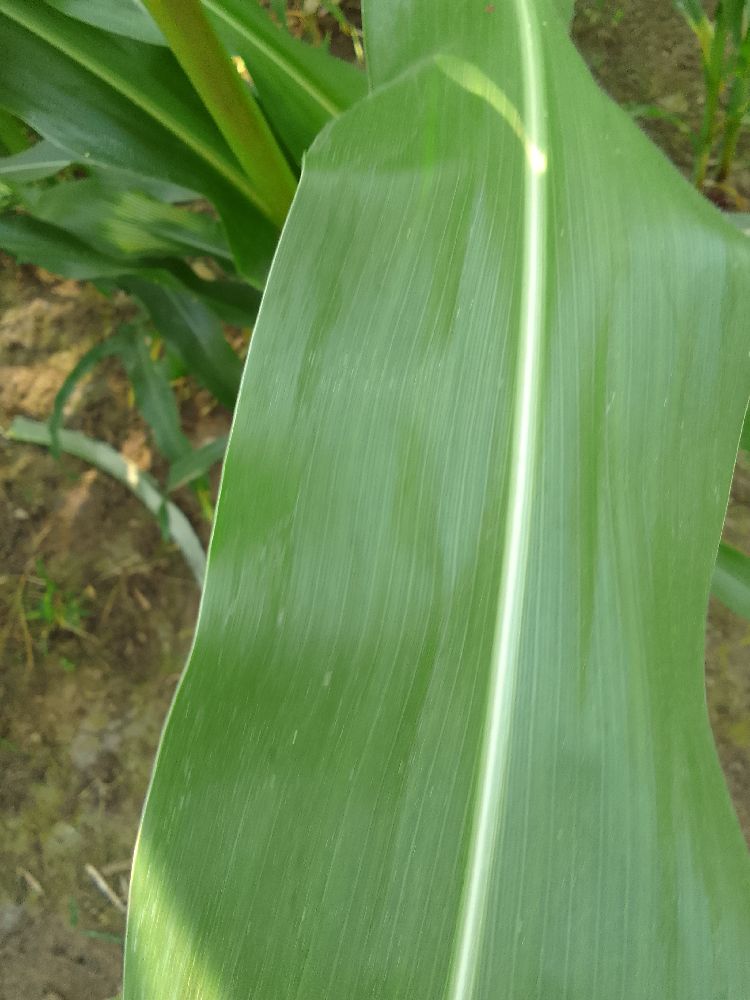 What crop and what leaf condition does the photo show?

maize, healthy
